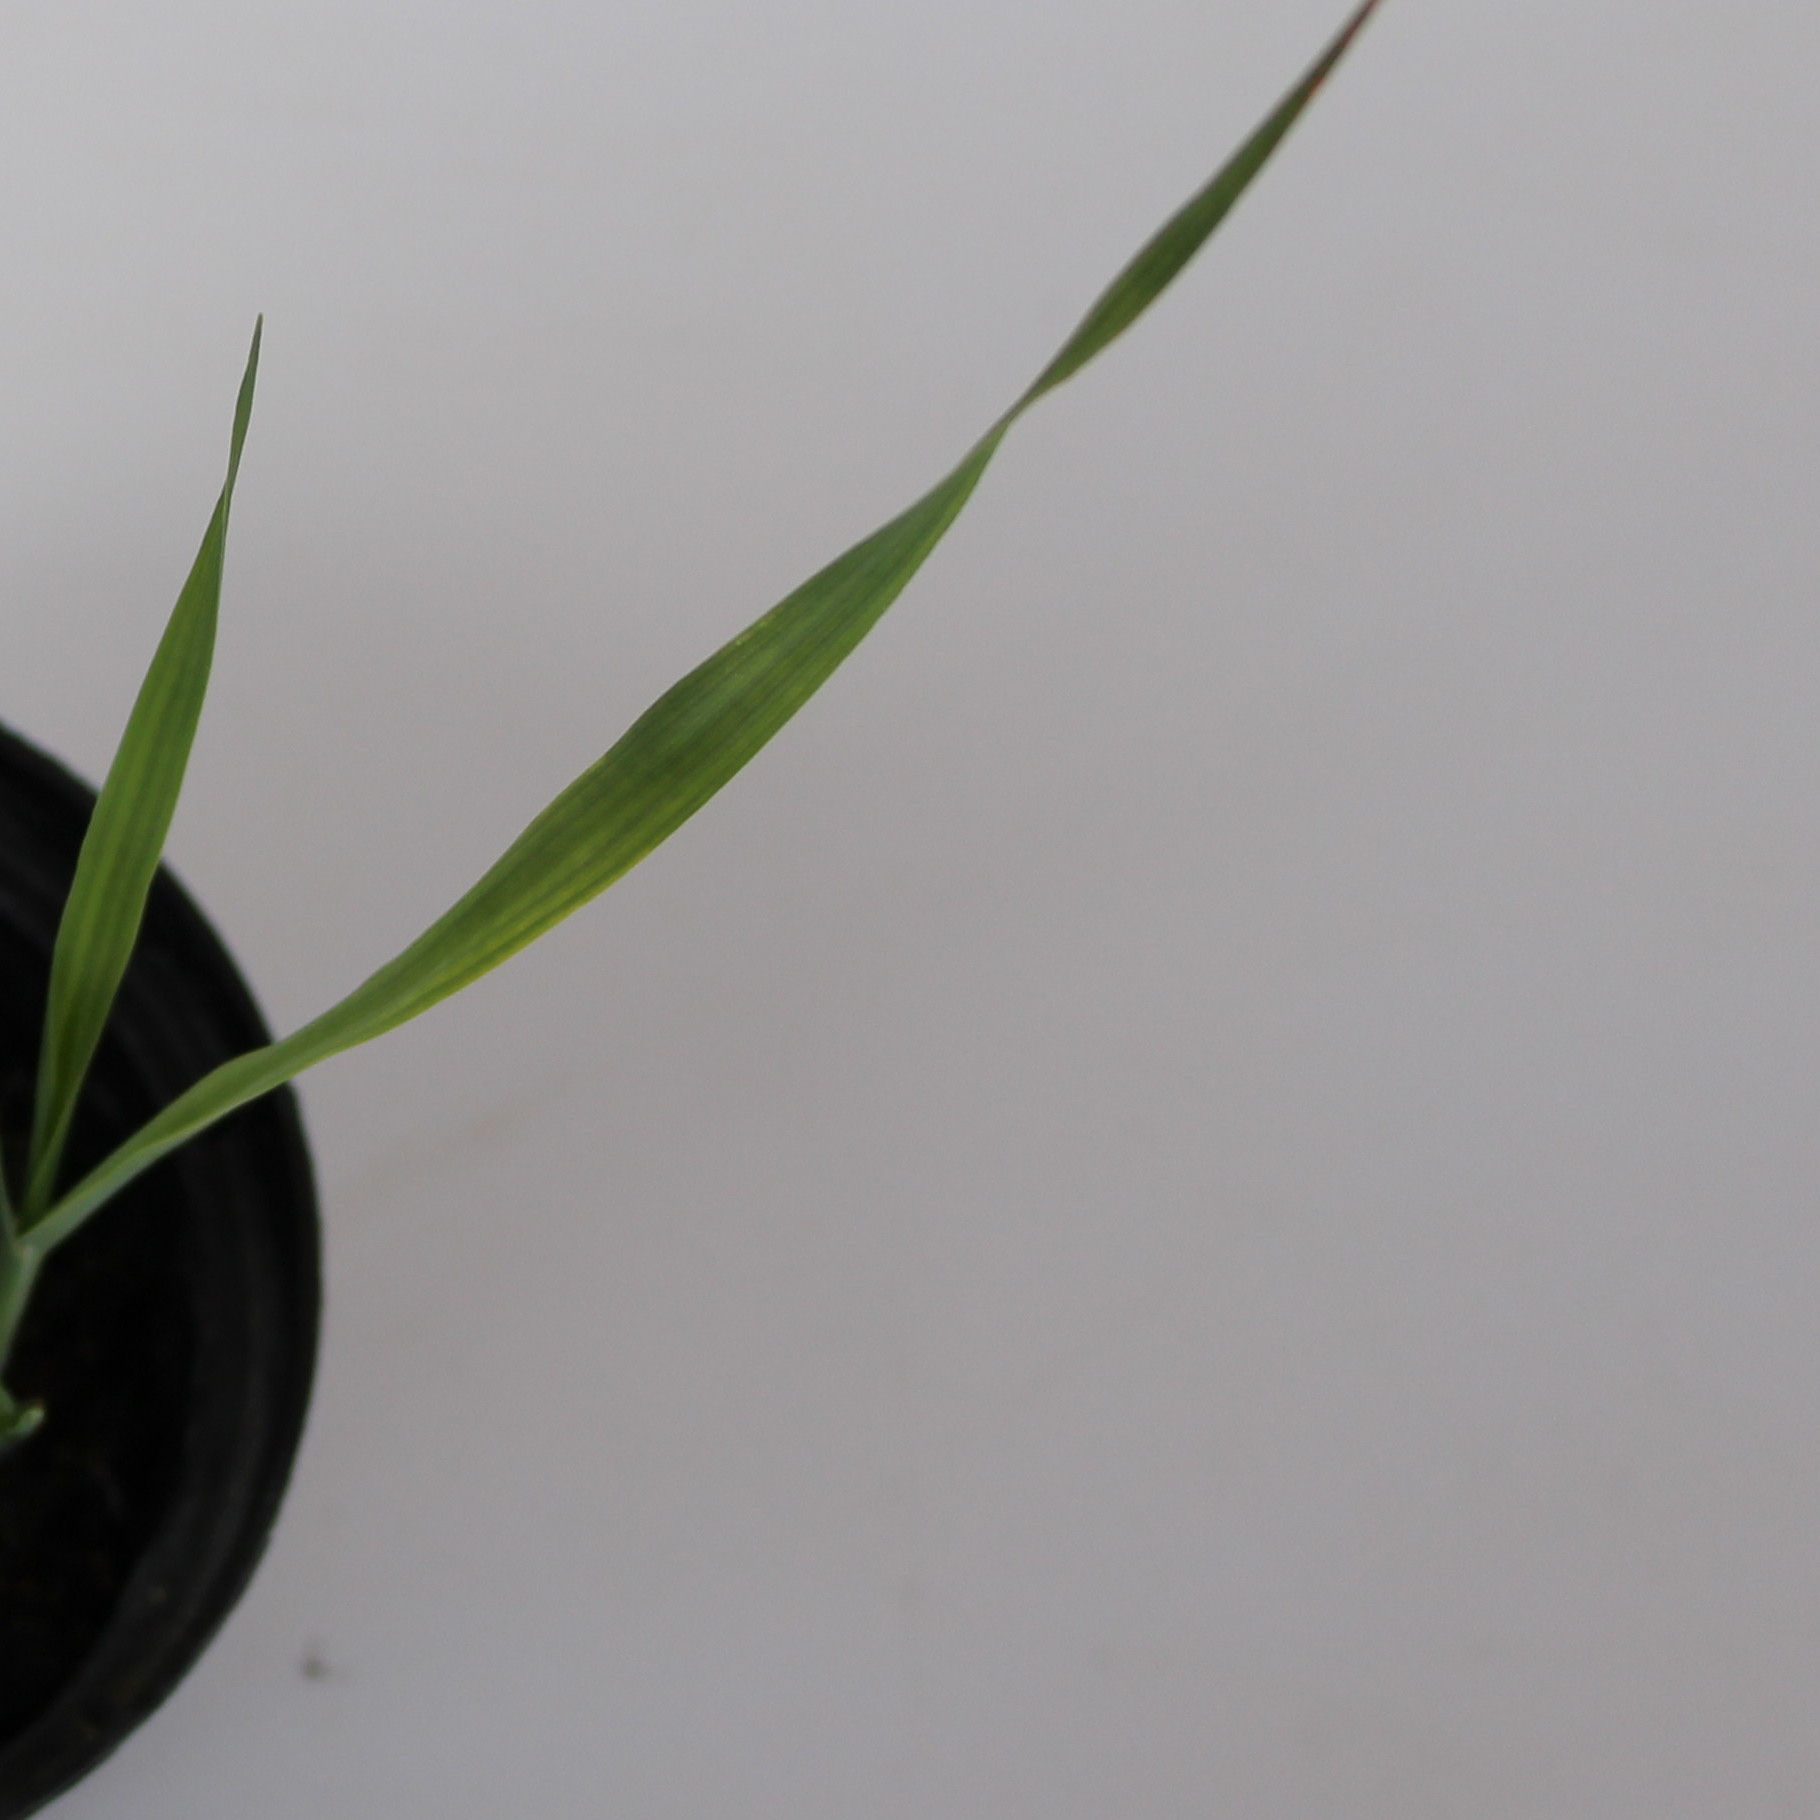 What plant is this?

Avena sterilis
